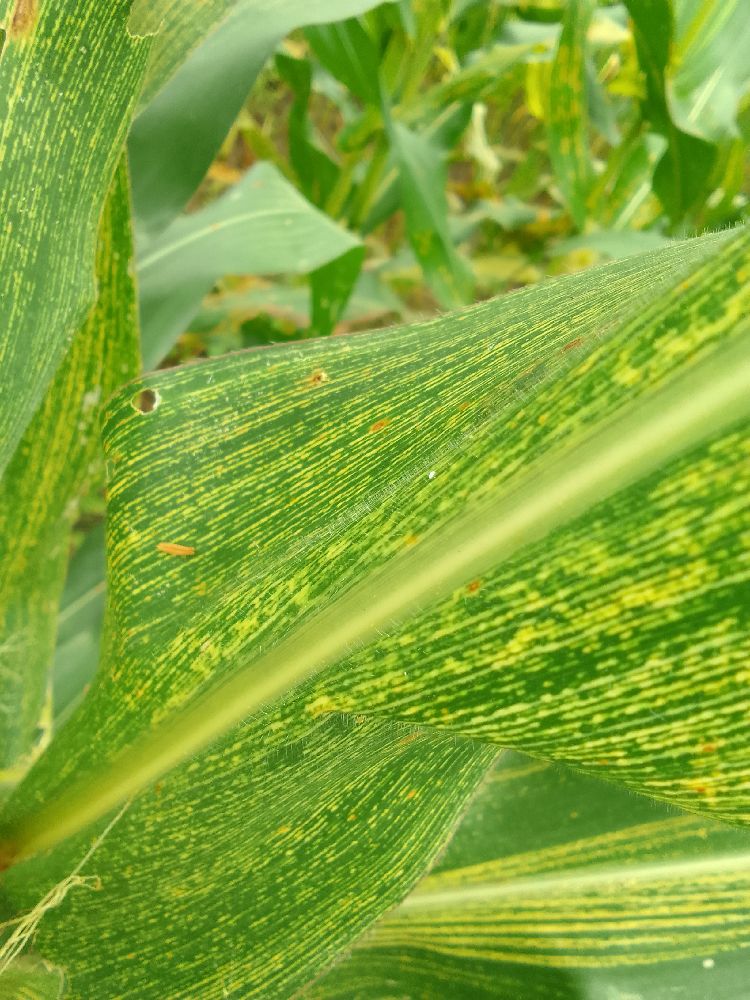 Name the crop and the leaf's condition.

maize, maize streak virus
